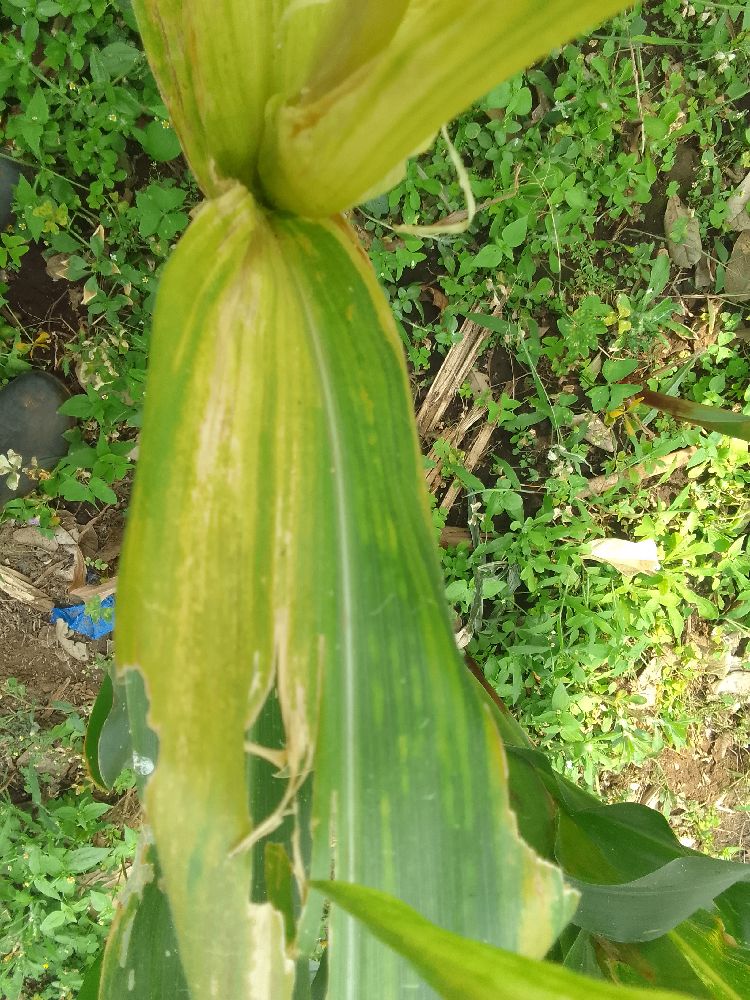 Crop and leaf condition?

maize, maize lethal necrosis
